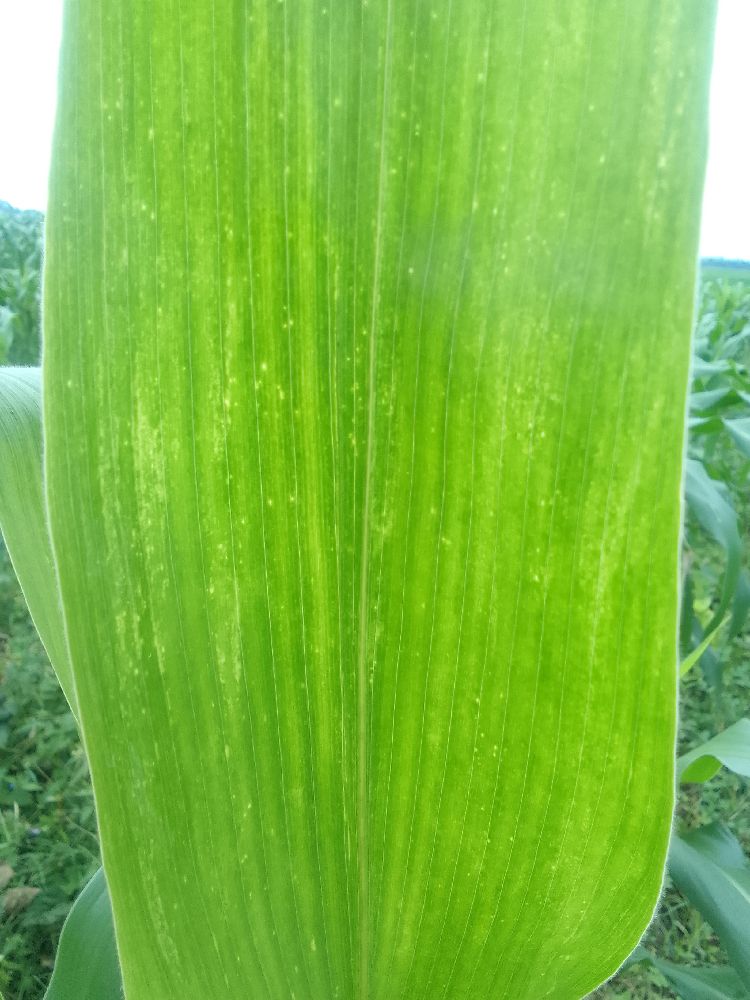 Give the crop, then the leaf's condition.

maize, maize lethal necrosis
